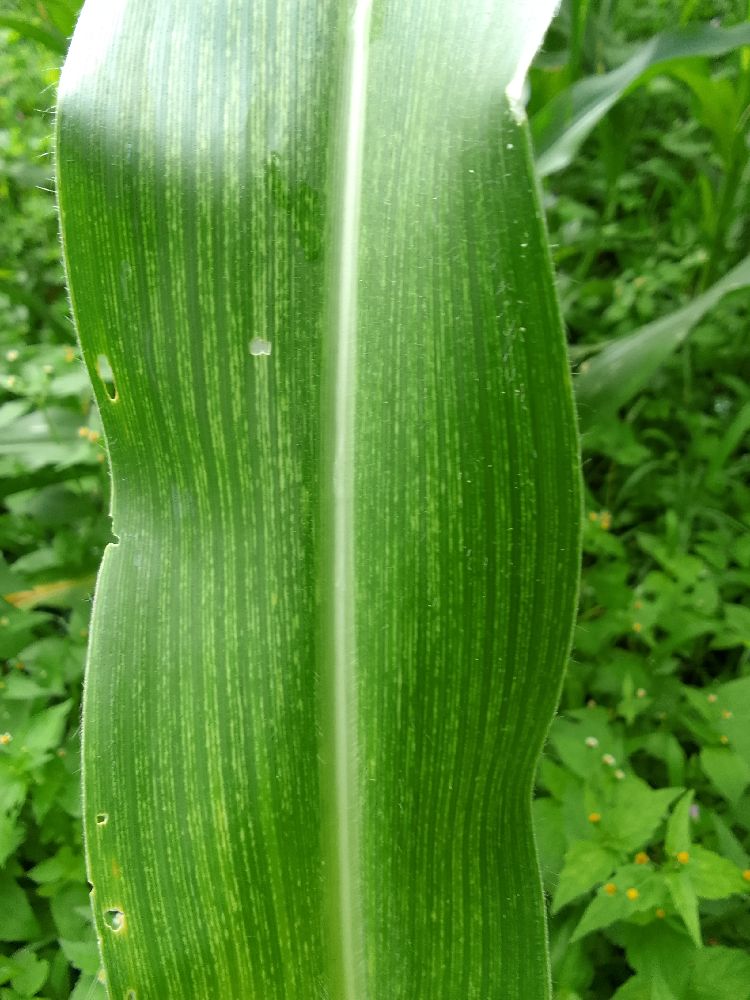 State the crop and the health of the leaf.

maize, maize streak virus
